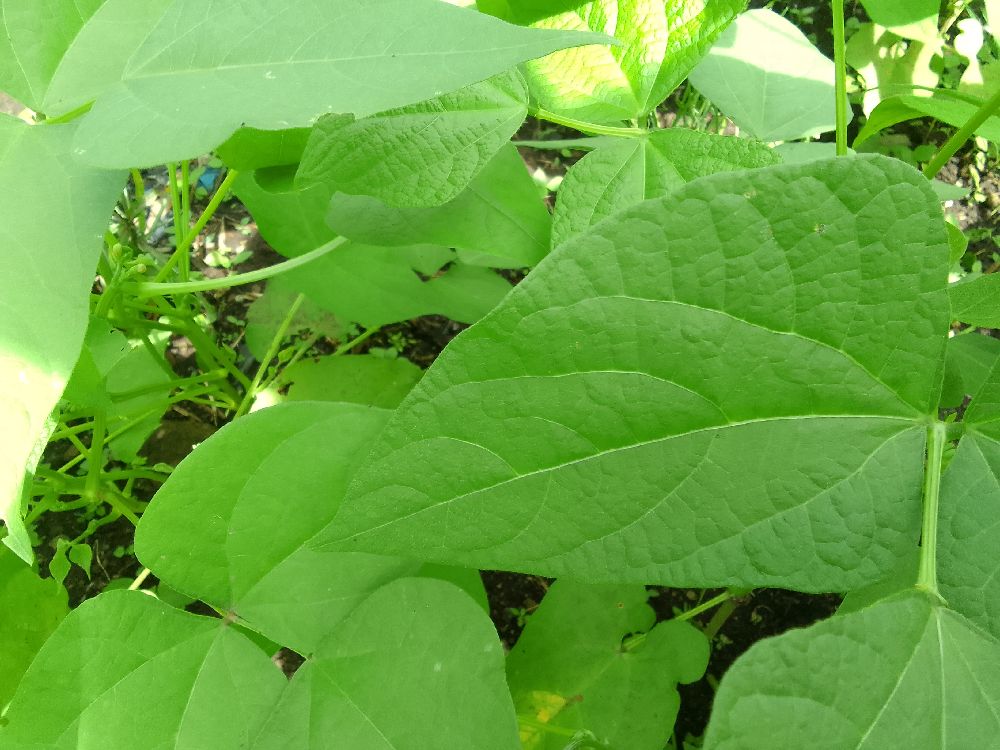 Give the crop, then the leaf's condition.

common bean, healthy
